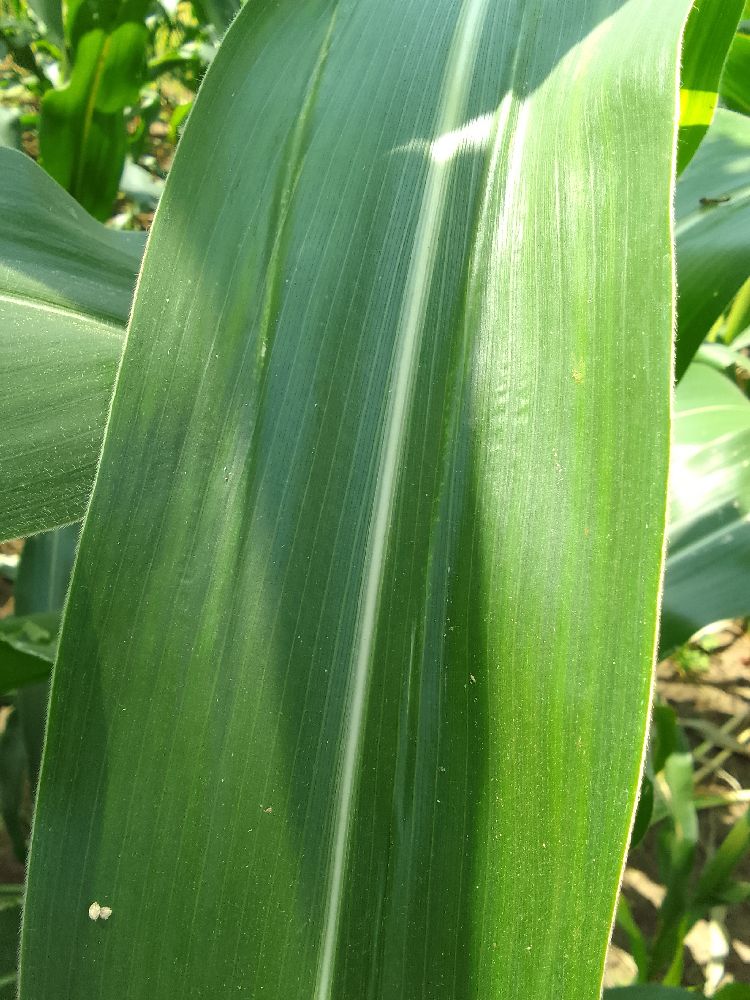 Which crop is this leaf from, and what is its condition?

maize, healthy
